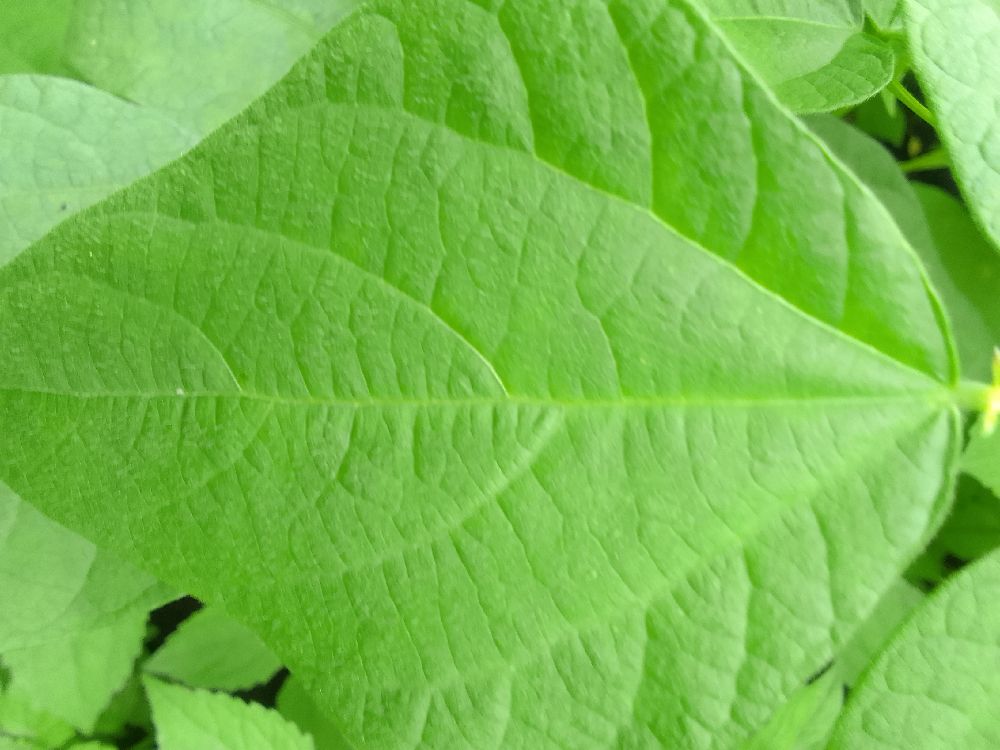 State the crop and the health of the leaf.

common bean, healthy
